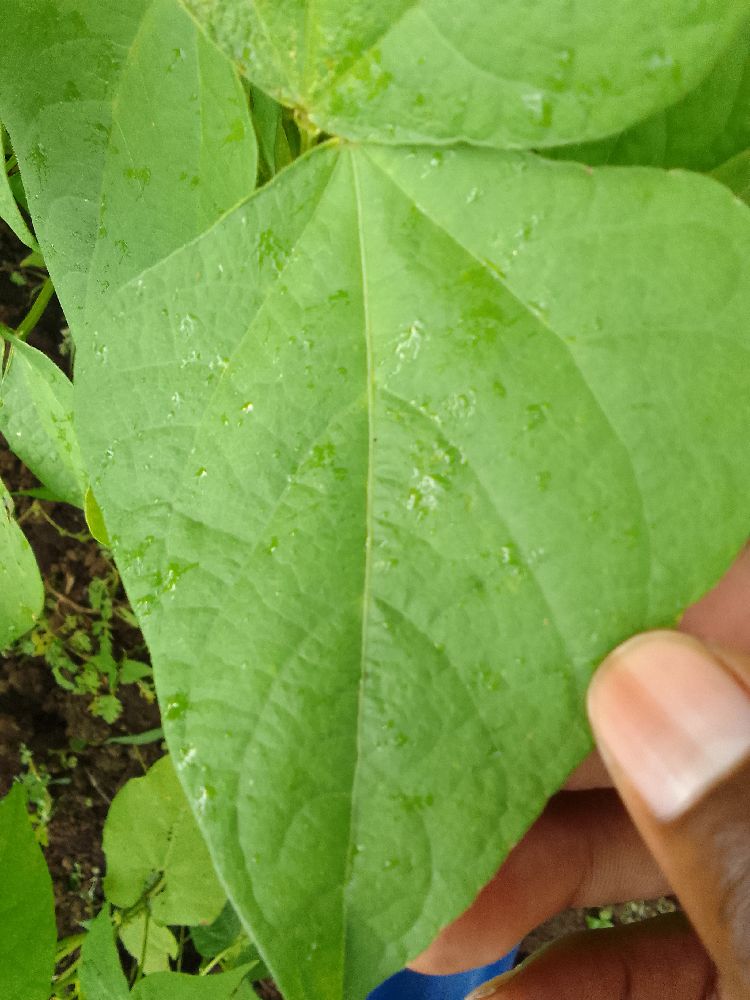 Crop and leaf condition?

common bean, healthy
